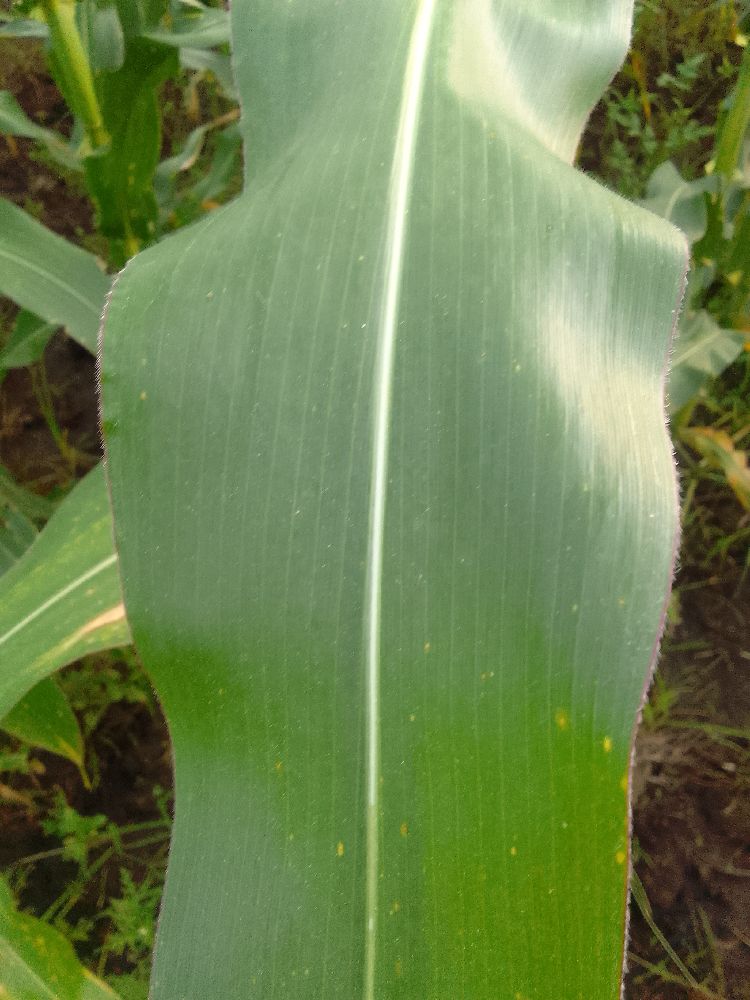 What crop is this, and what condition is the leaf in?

maize, healthy
